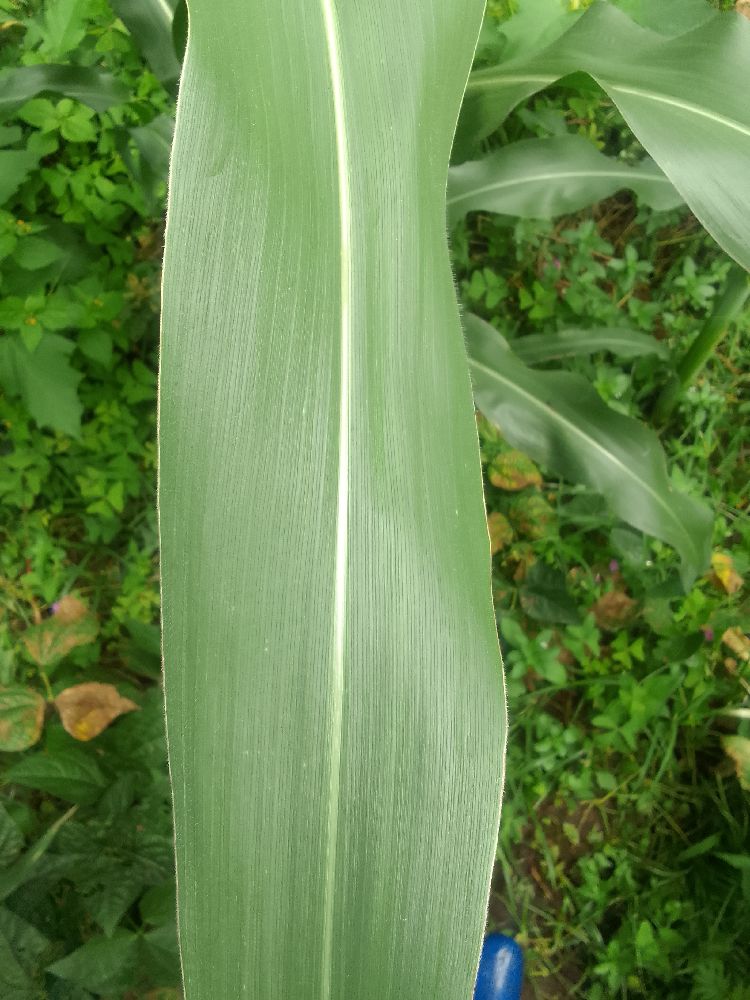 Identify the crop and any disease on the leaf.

maize, healthy
